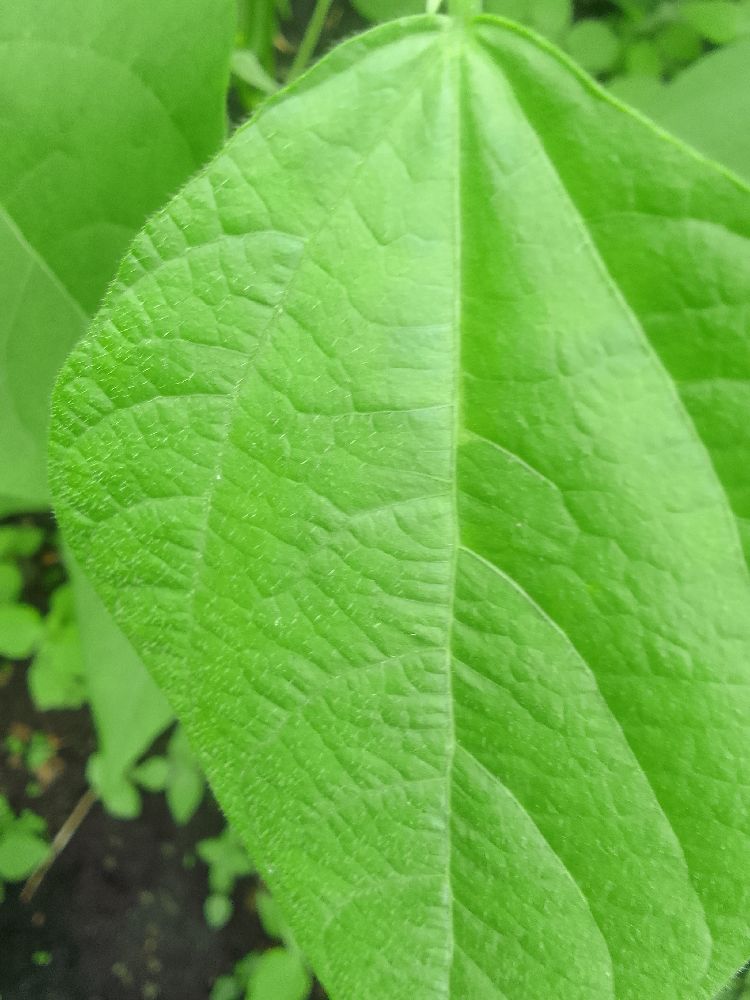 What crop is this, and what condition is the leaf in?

common bean, healthy
